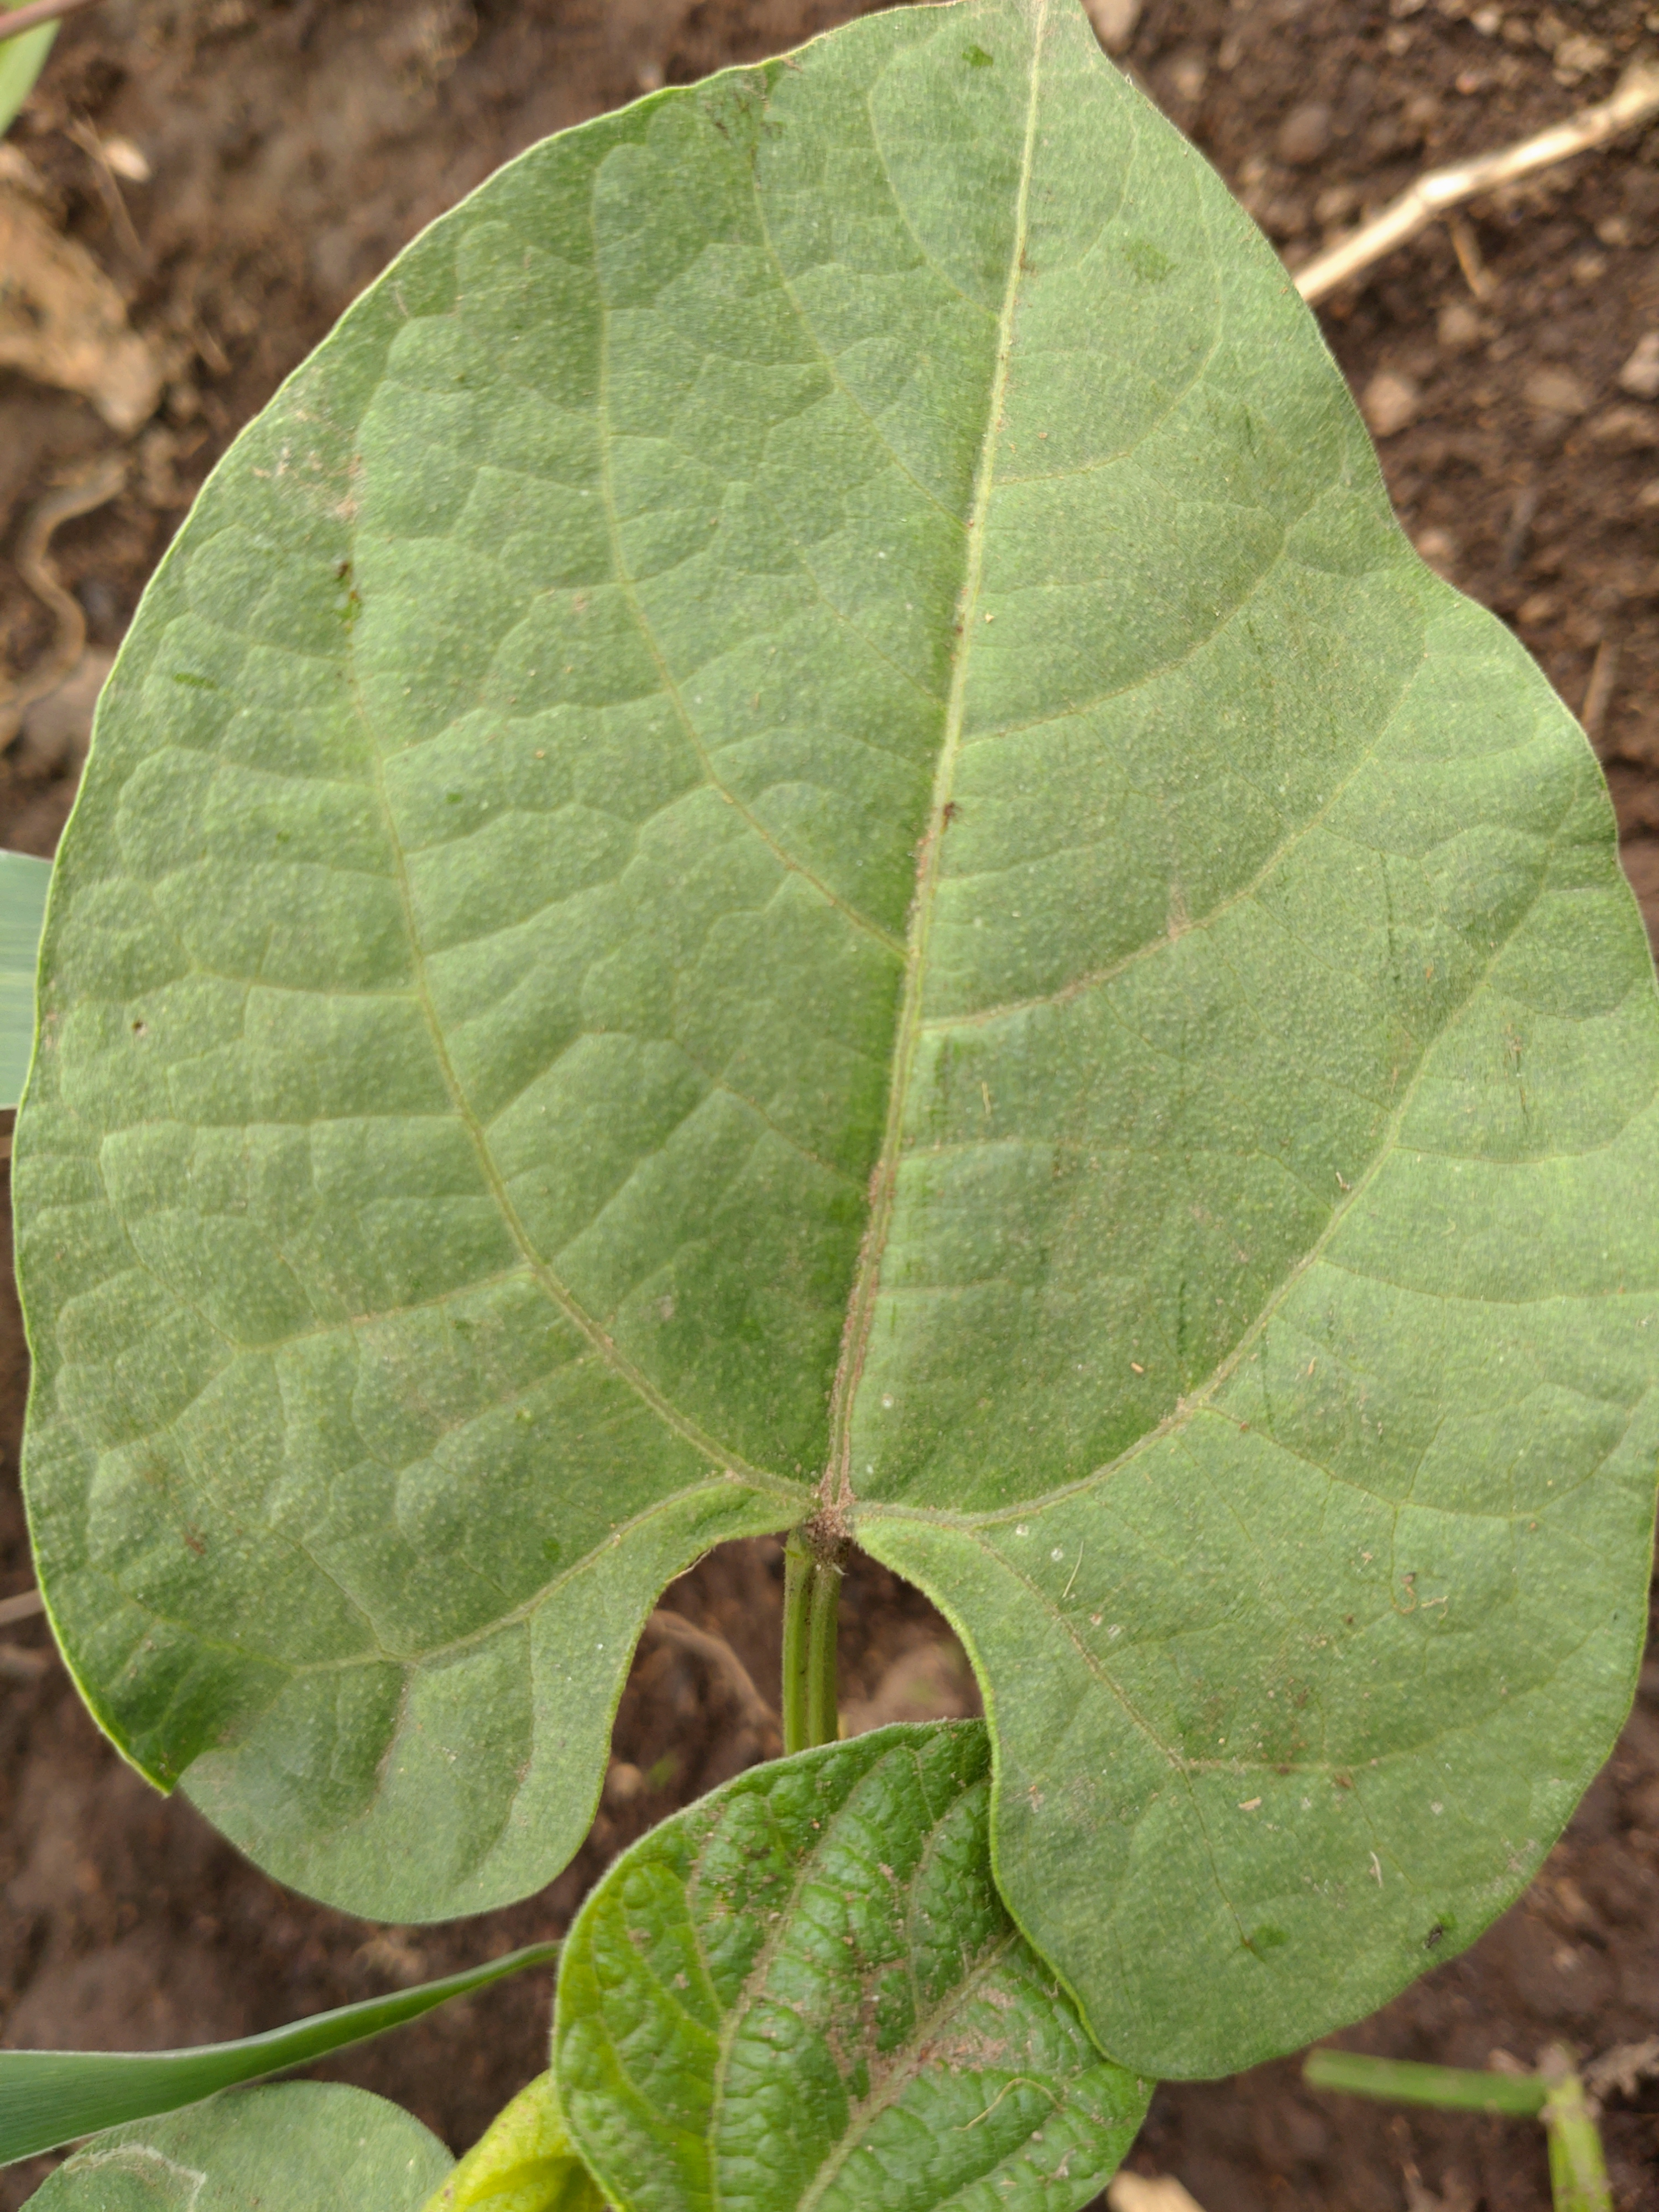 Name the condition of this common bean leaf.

healthy
